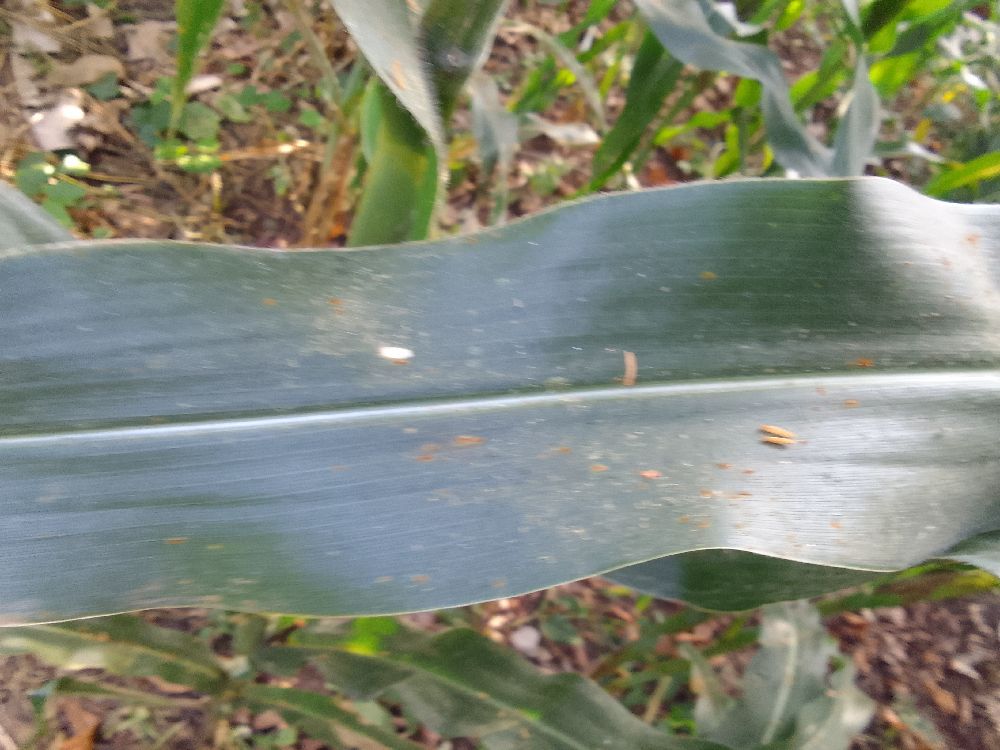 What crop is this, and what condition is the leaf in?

maize, healthy
